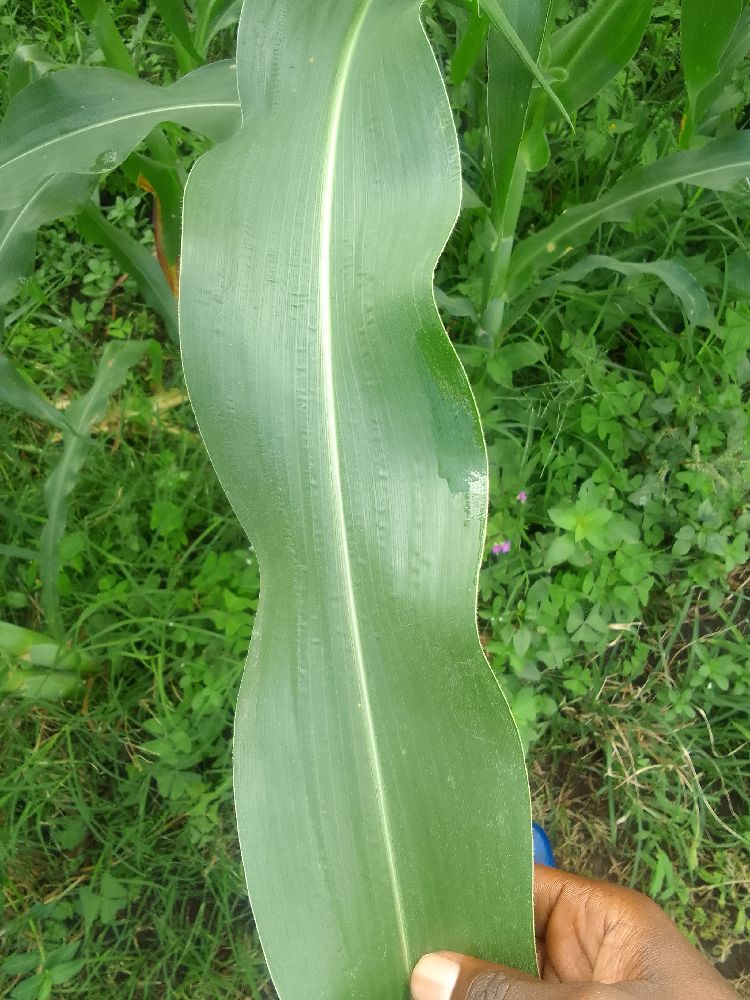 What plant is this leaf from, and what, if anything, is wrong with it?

maize, healthy
